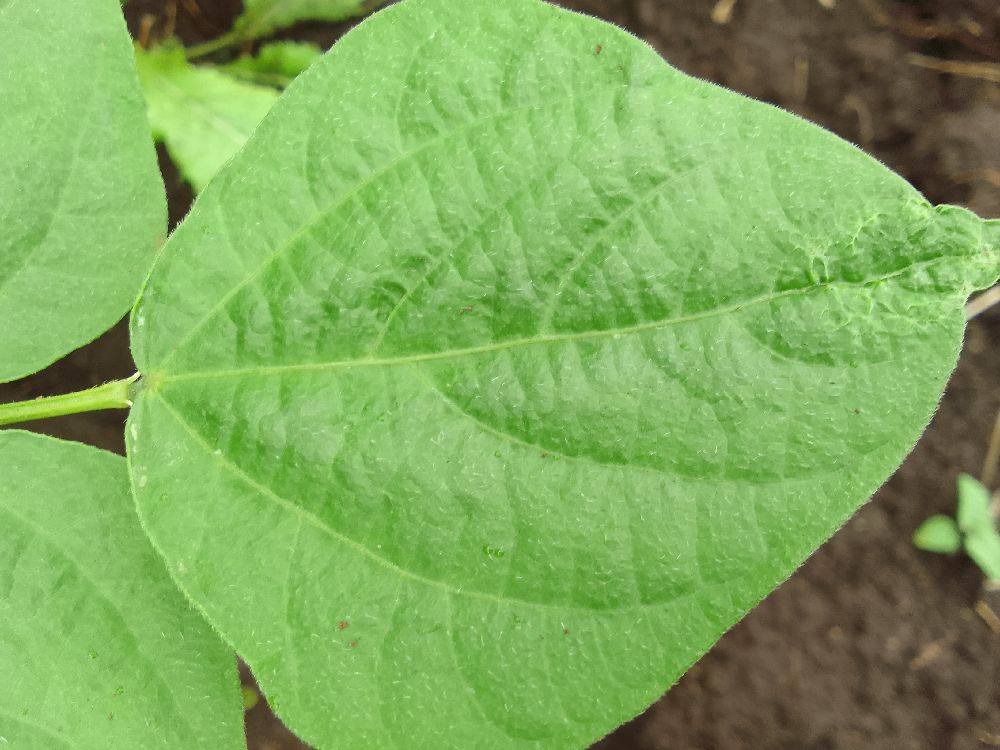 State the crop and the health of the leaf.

common bean, healthy
